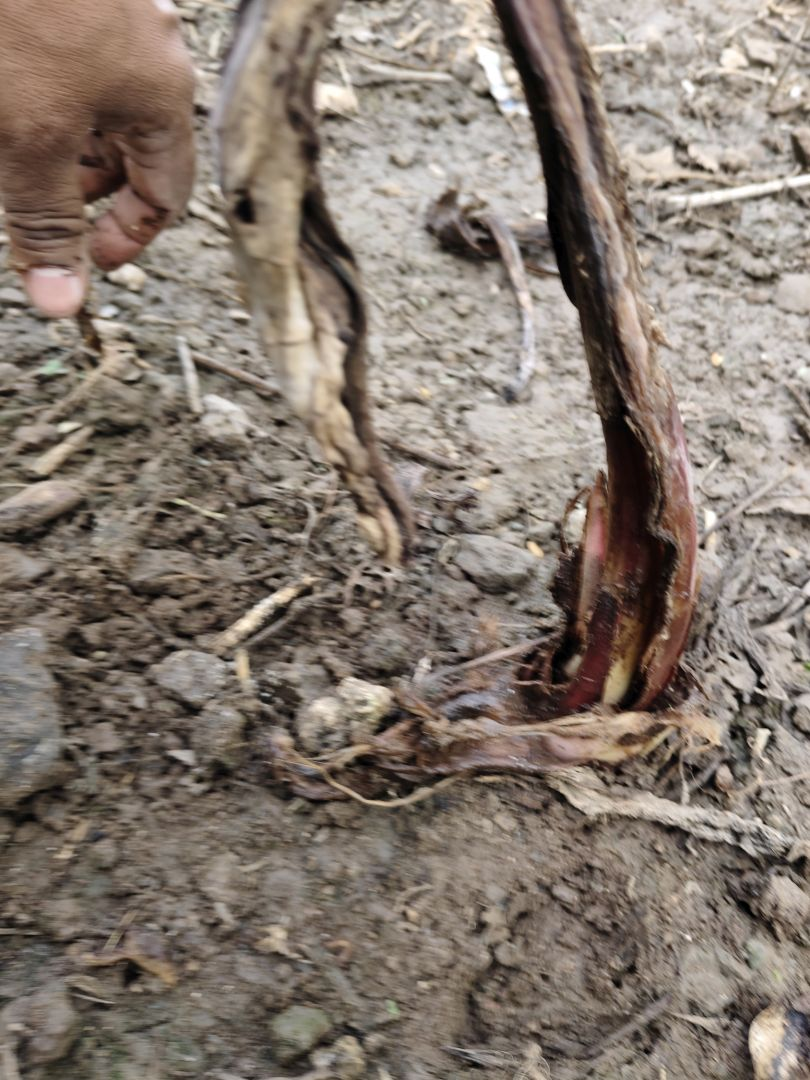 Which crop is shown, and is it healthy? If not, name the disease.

taro, root rot
